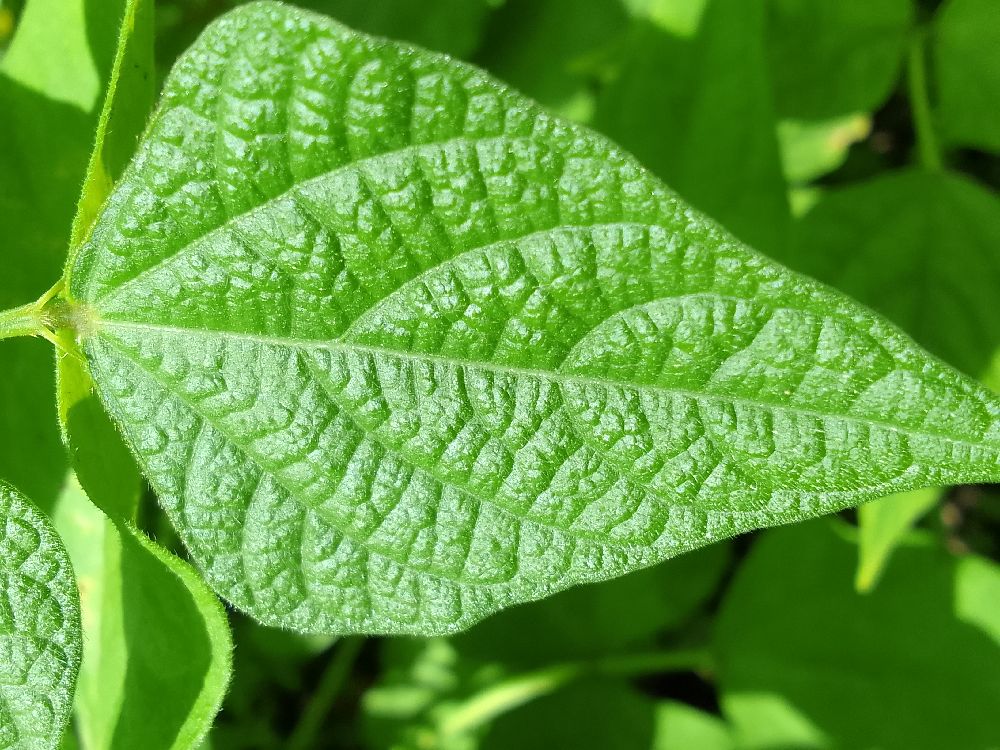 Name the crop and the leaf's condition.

common bean, healthy
